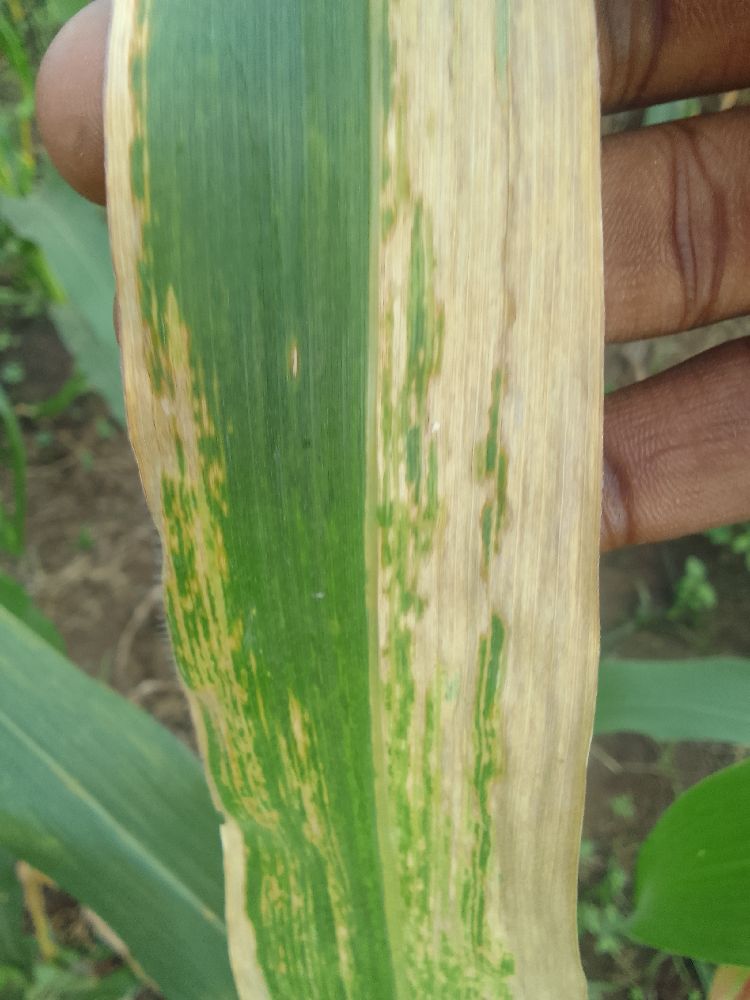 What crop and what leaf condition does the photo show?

maize, maize lethal necrosis
